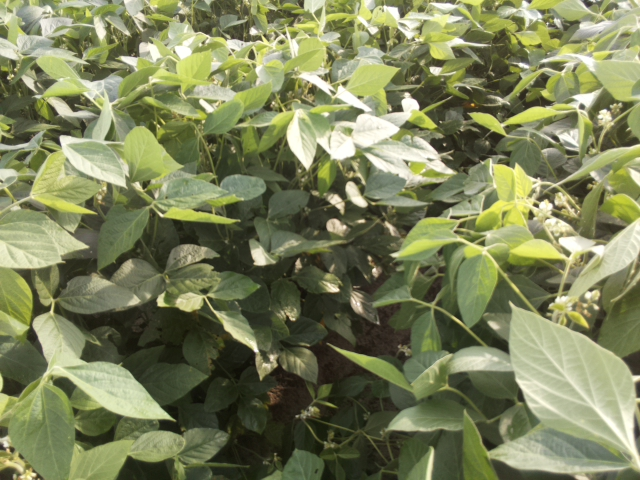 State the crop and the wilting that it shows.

soybean, leaves with no wilting
